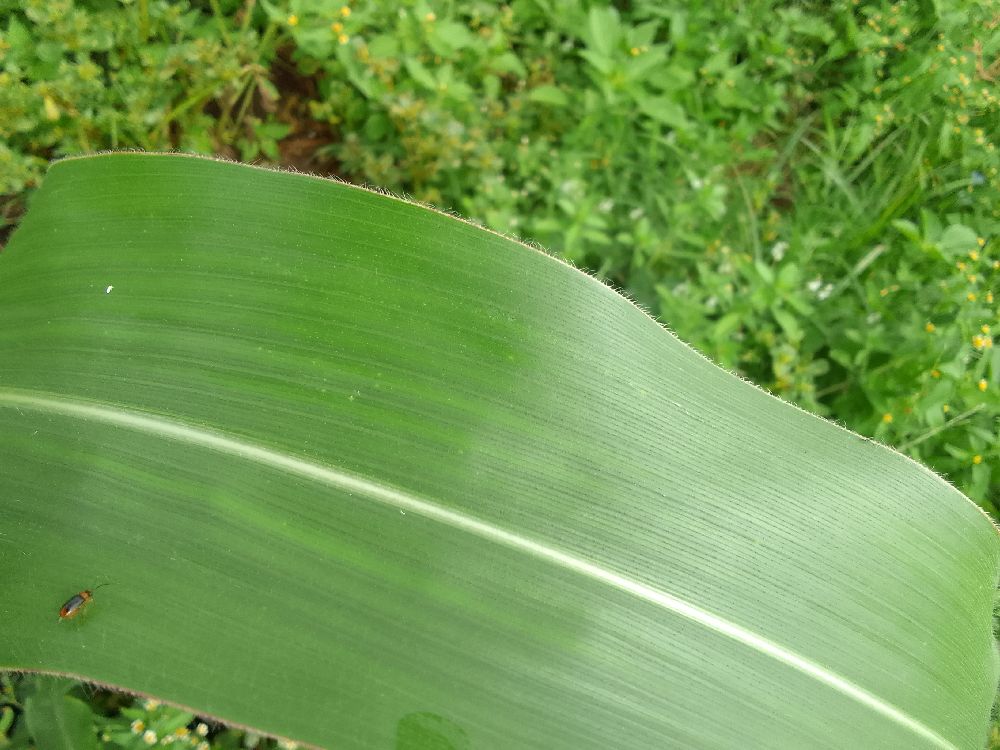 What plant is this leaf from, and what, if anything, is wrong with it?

maize, healthy
